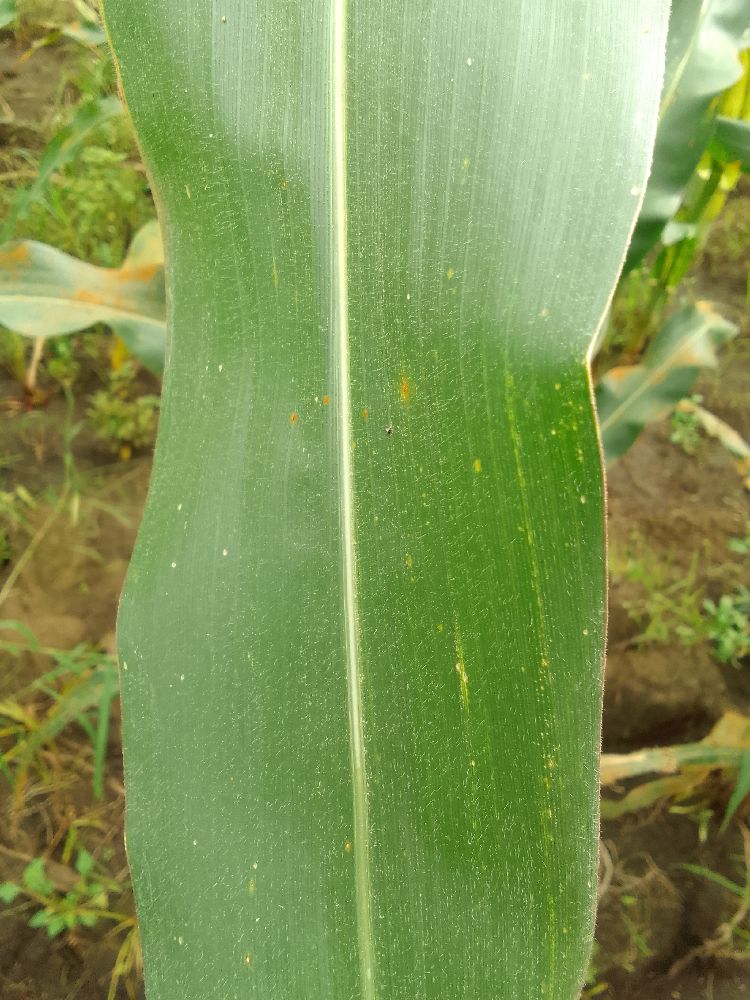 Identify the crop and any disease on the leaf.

maize, healthy
